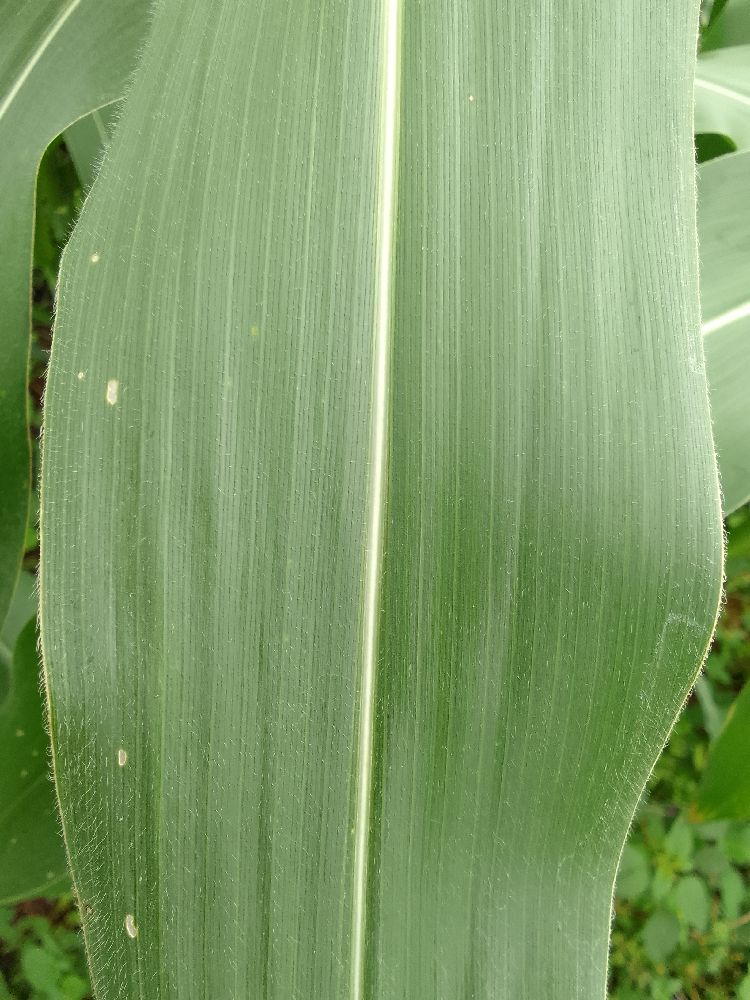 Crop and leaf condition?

maize, healthy
